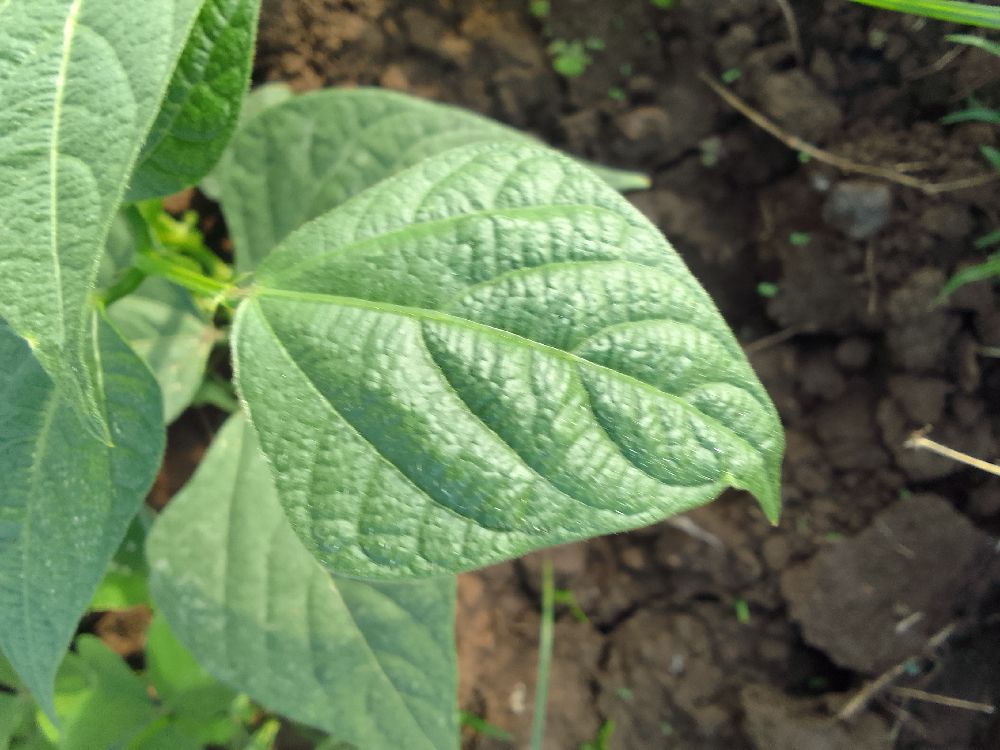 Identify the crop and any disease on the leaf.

common bean, healthy
